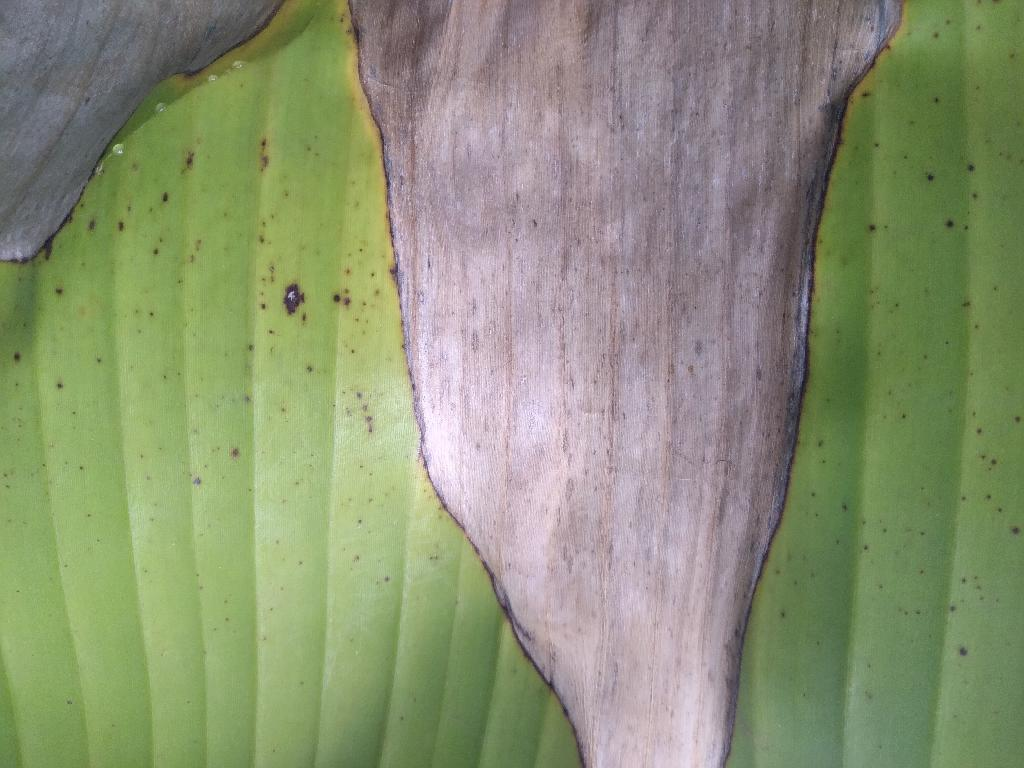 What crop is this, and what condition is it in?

banana, black sigatoka
